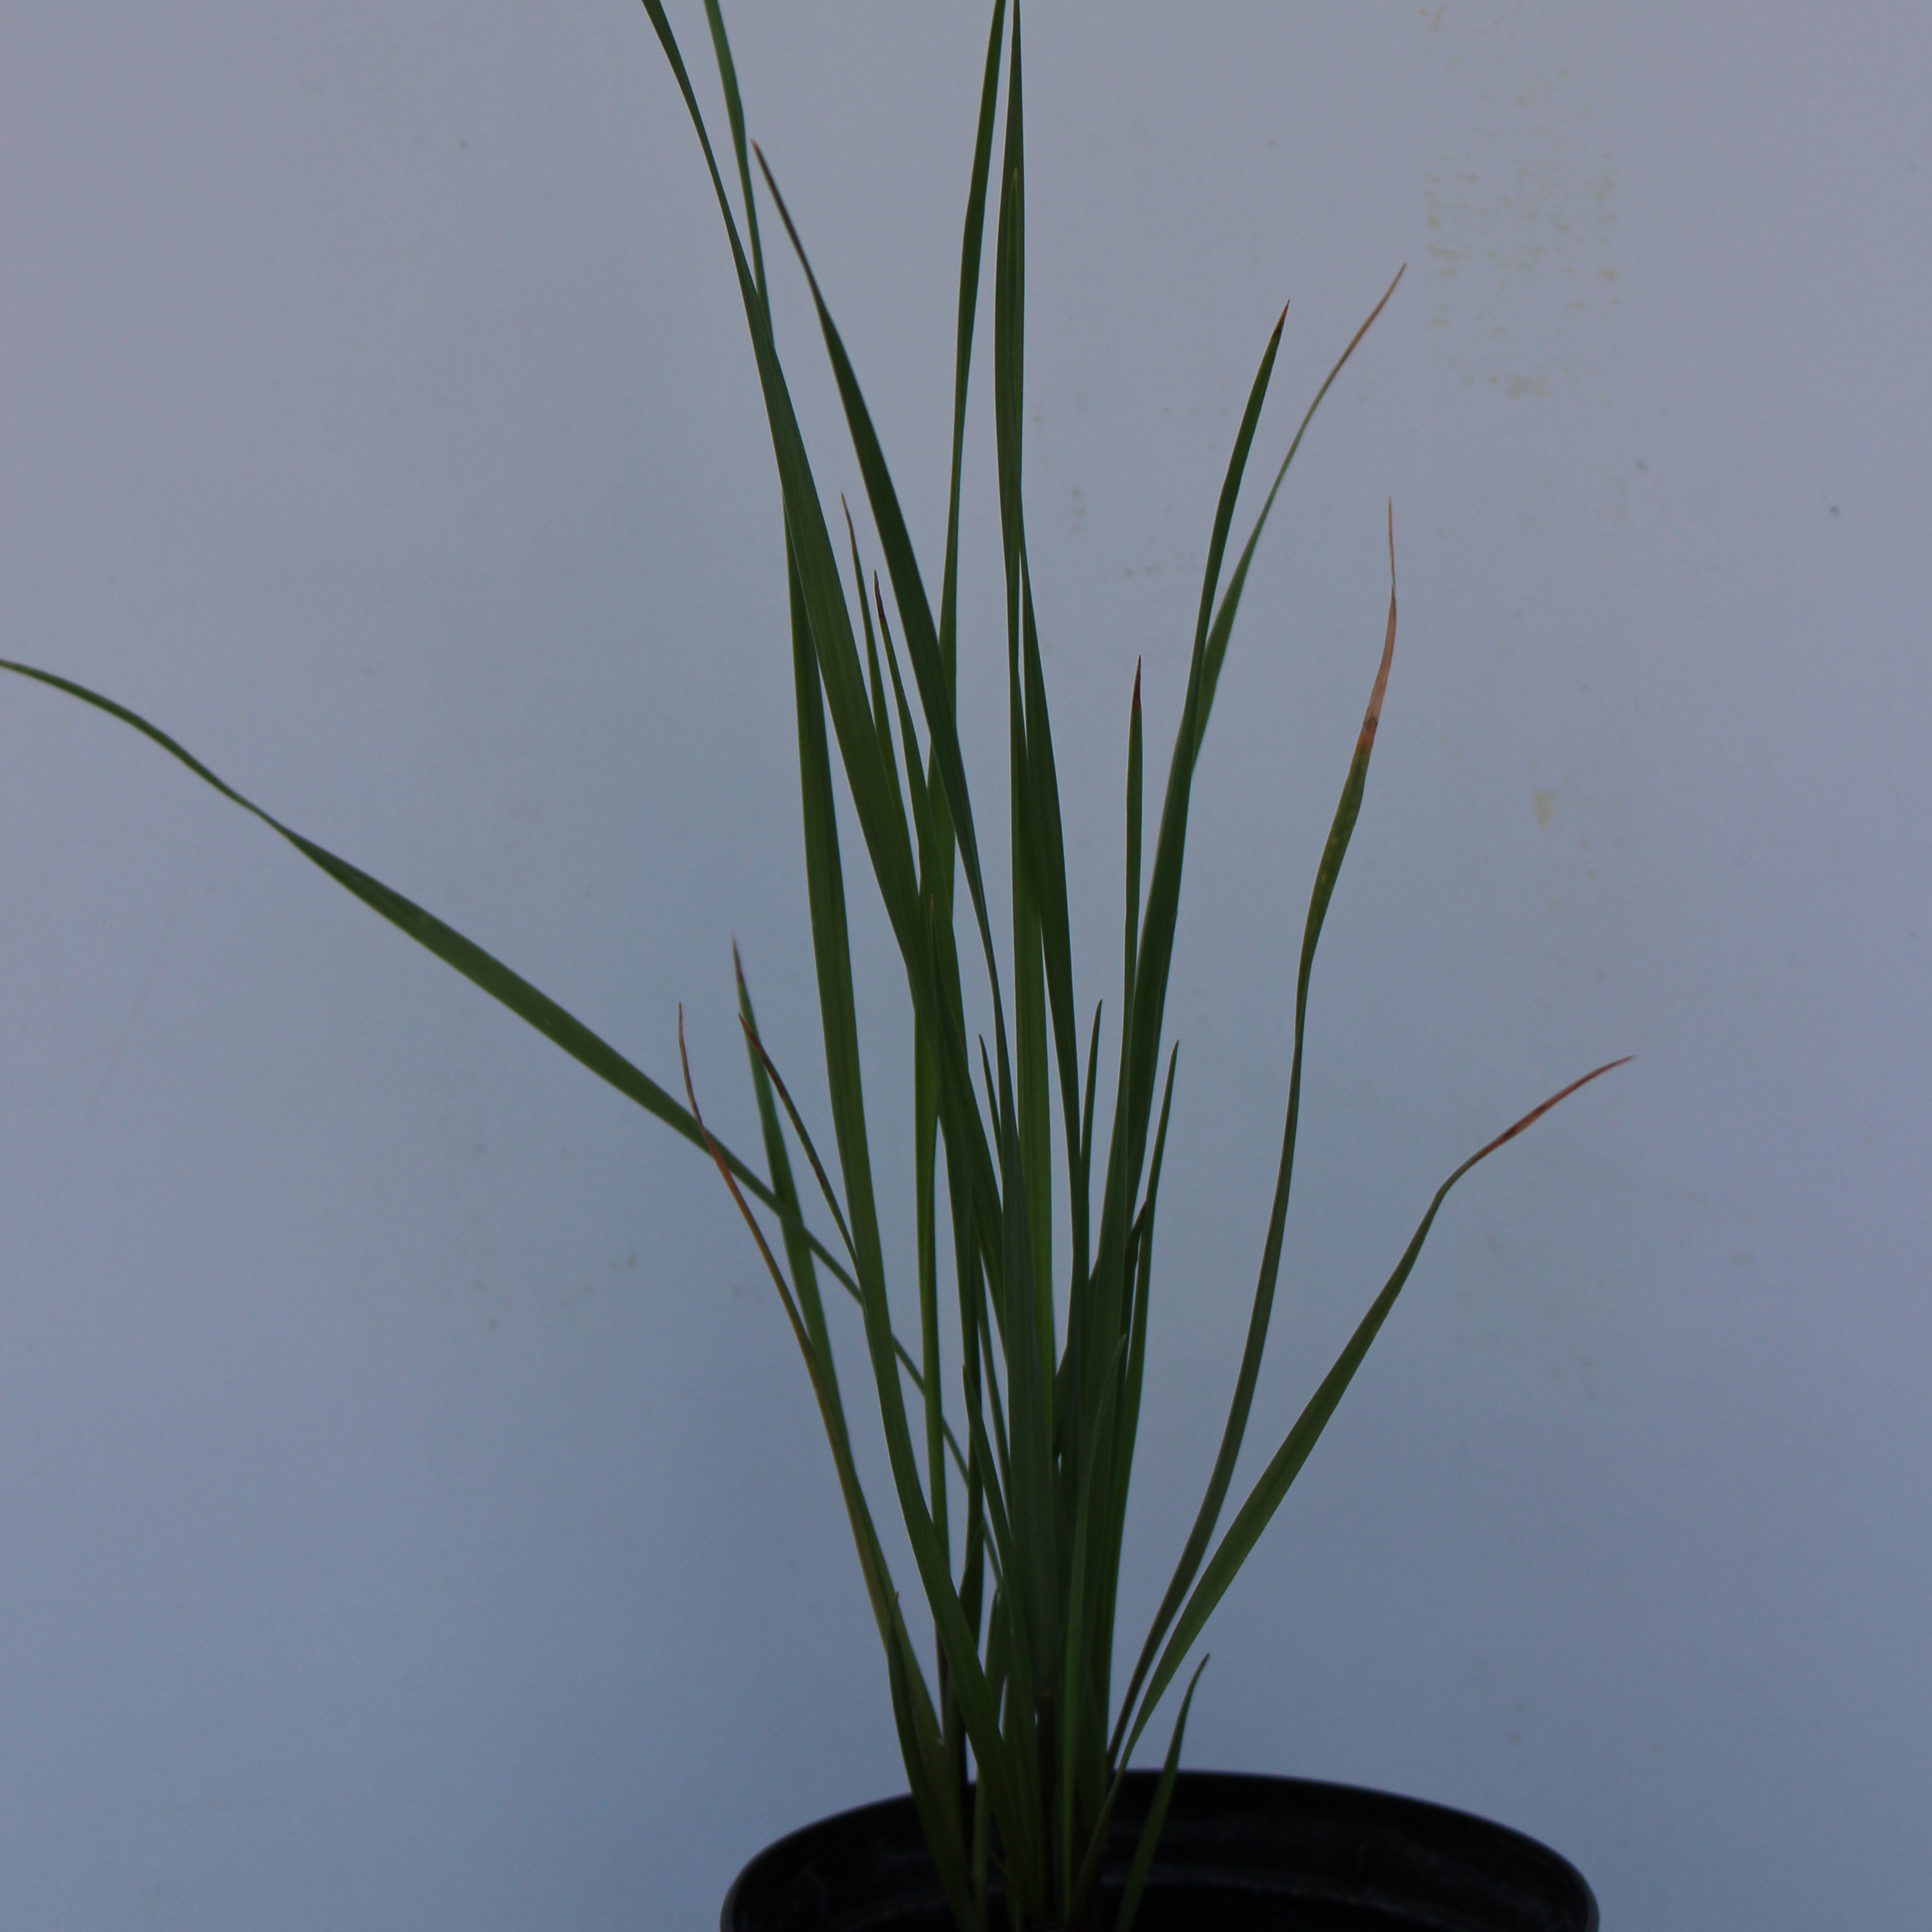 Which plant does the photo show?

Lolium multiflorum
